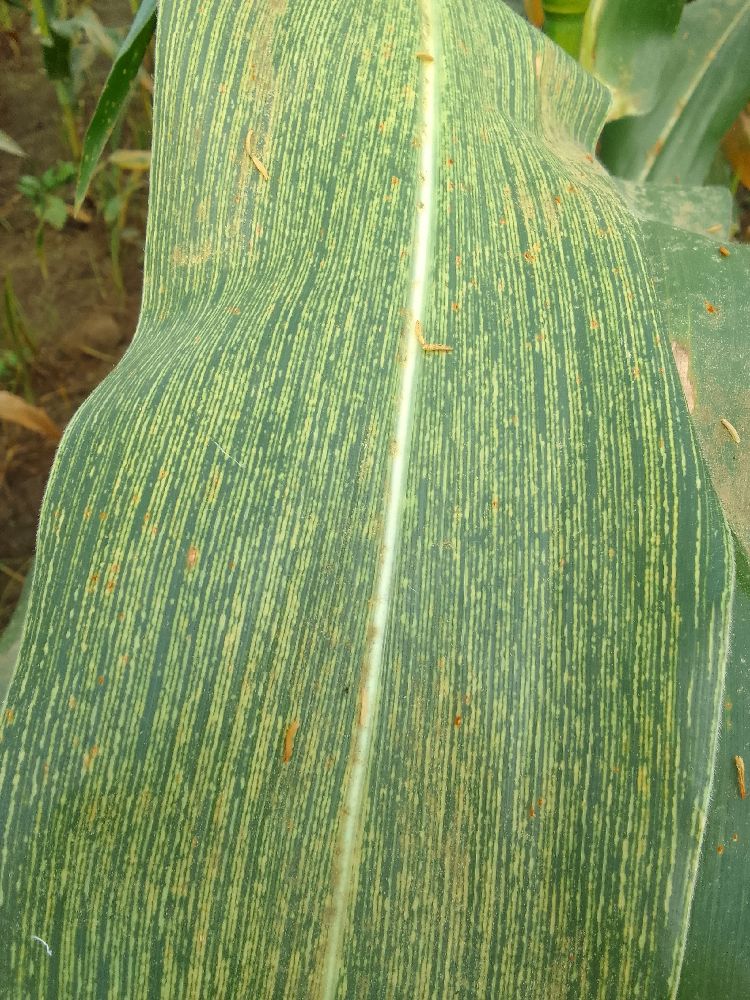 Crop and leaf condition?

maize, maize streak virus
